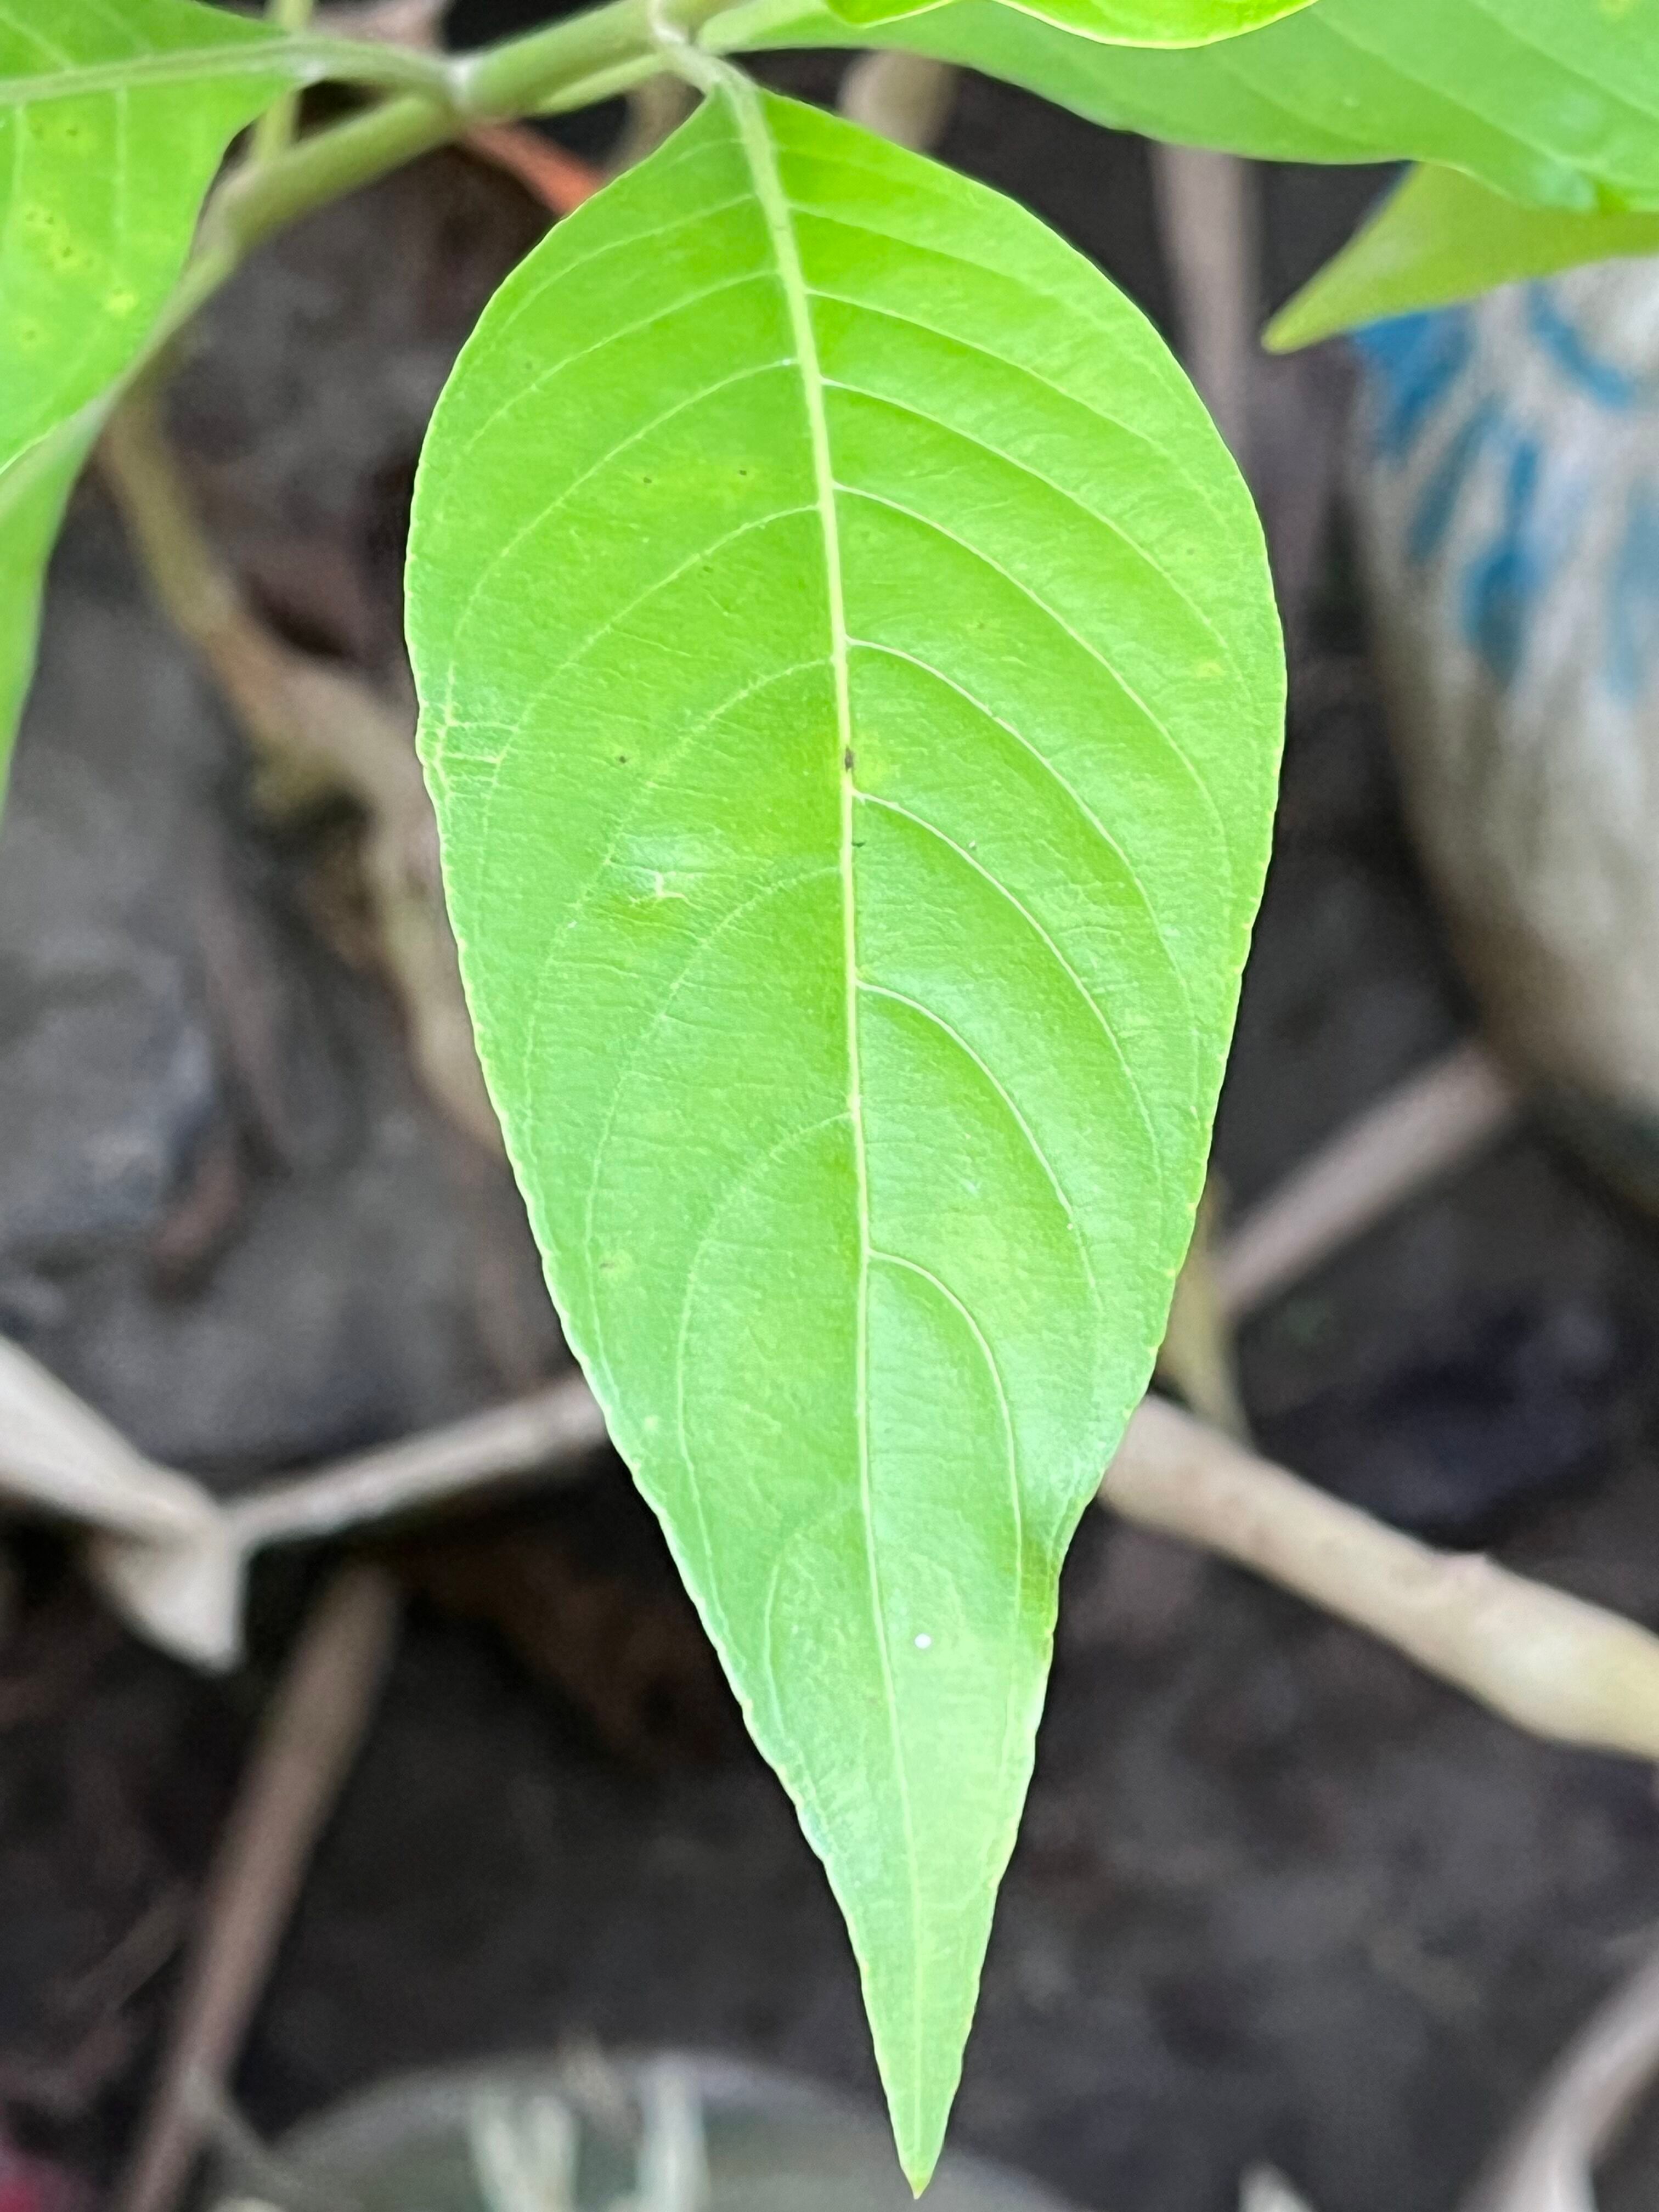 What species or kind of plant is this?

vasaka
